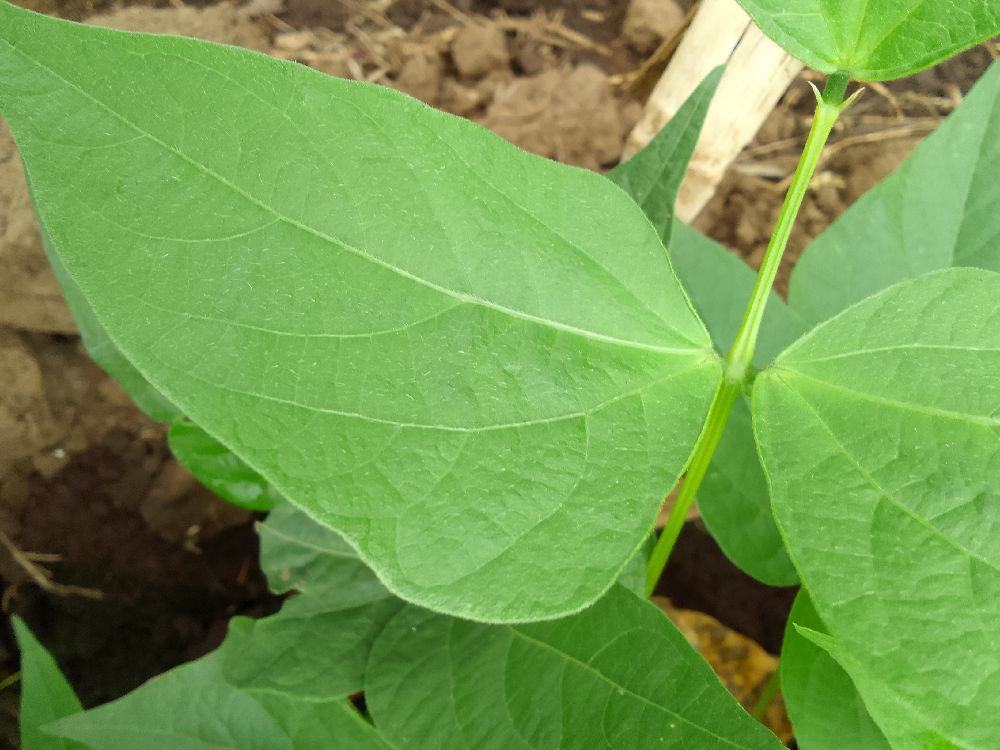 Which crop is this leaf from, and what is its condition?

common bean, healthy
